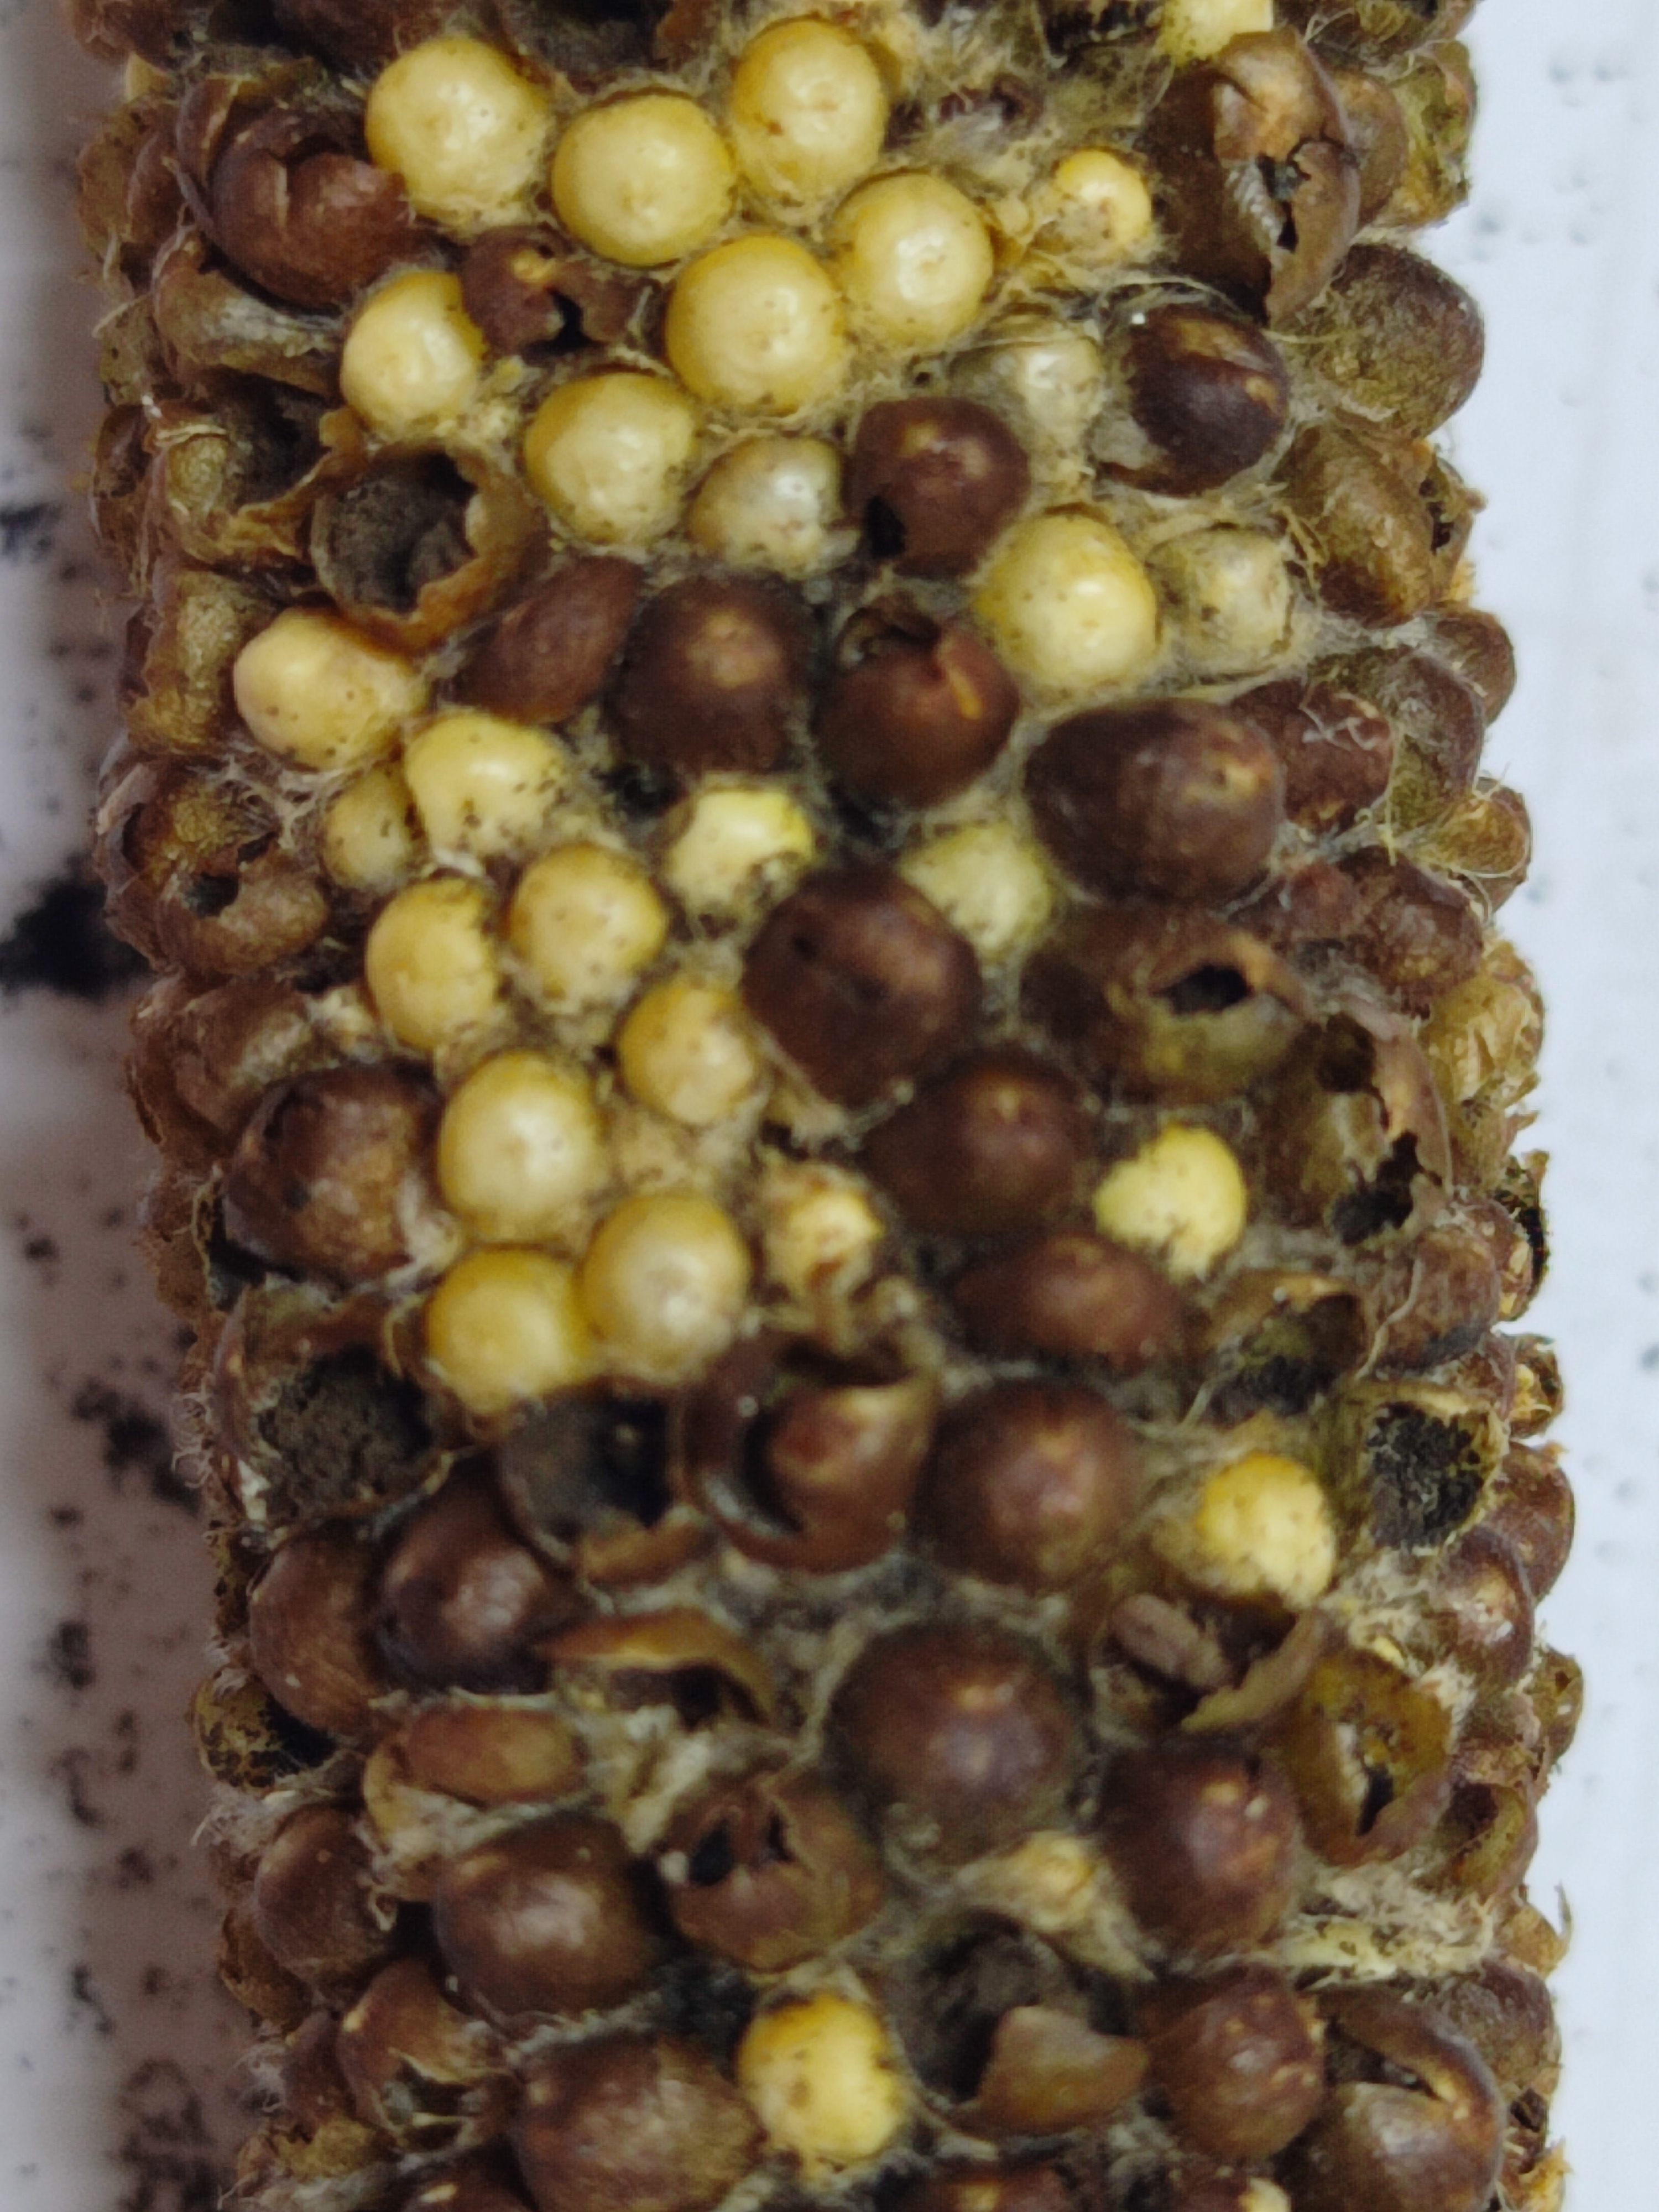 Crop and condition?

pearl millet, smut
